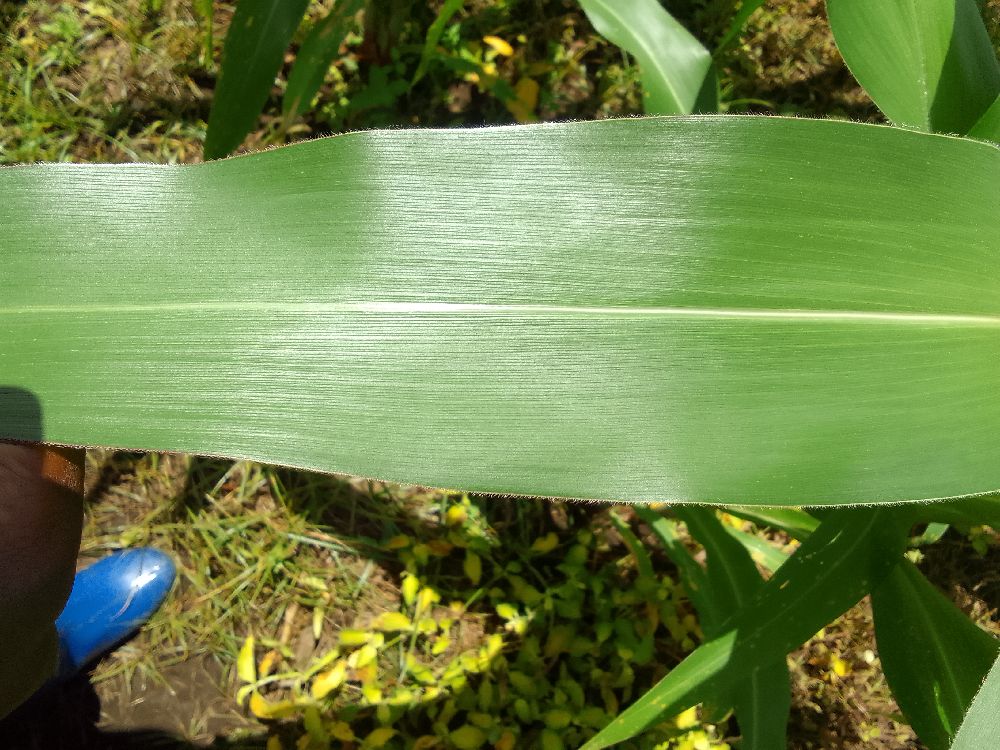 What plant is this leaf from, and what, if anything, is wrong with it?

maize, healthy
